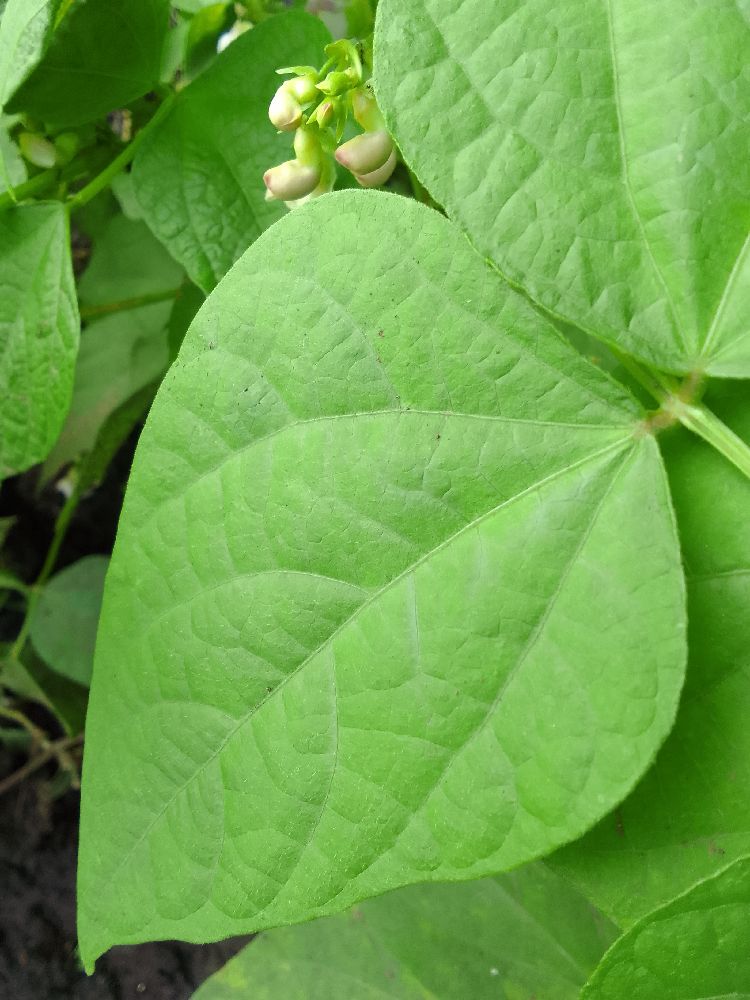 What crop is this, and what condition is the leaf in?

common bean, healthy
